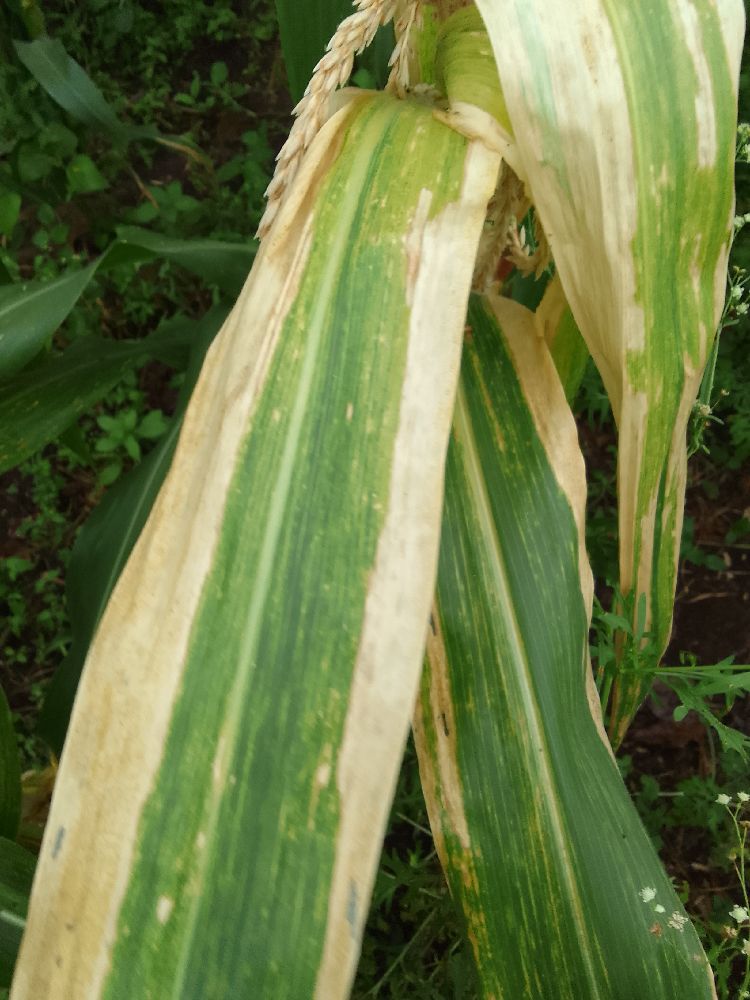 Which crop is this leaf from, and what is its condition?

maize, maize lethal necrosis
